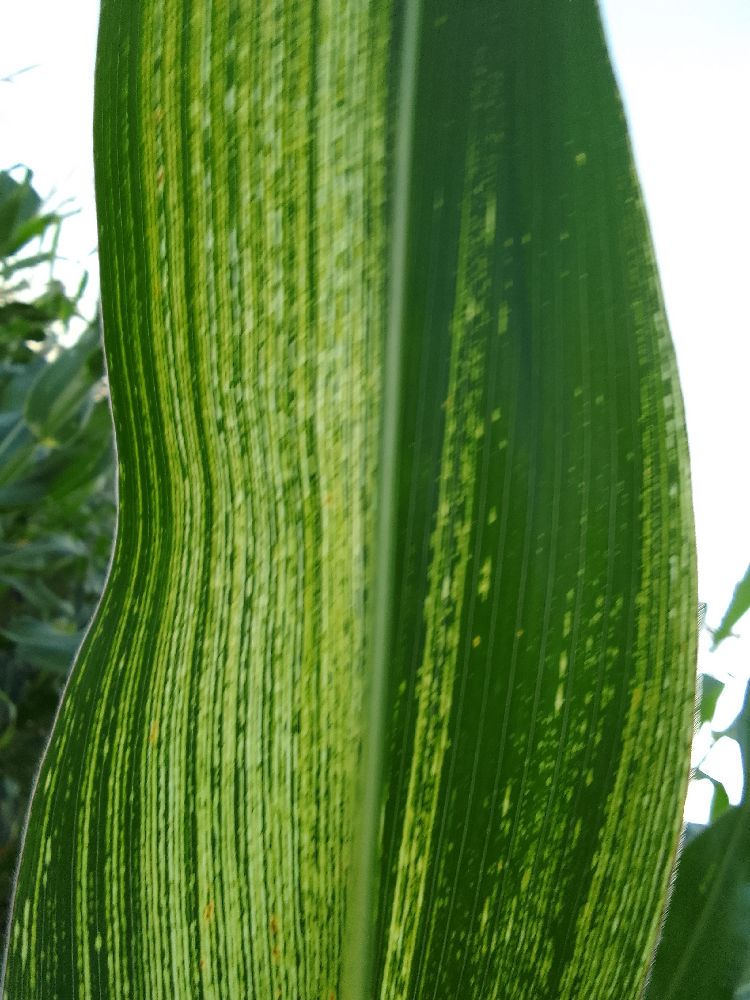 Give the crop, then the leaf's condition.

maize, maize streak virus
